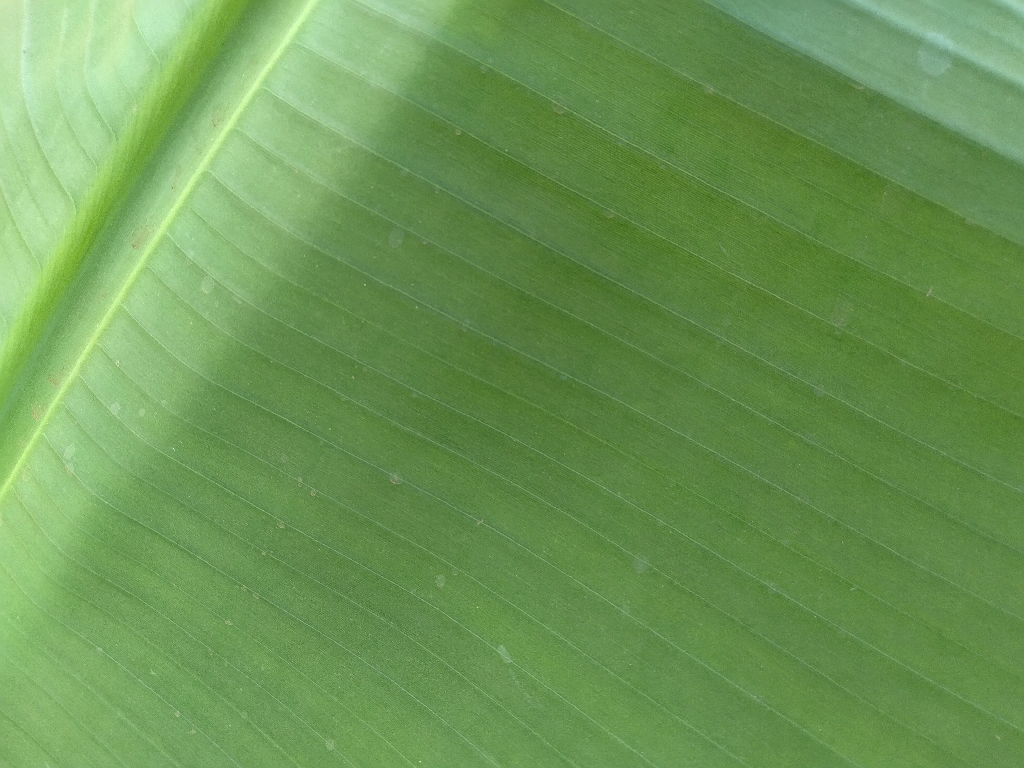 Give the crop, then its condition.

banana, healthy
